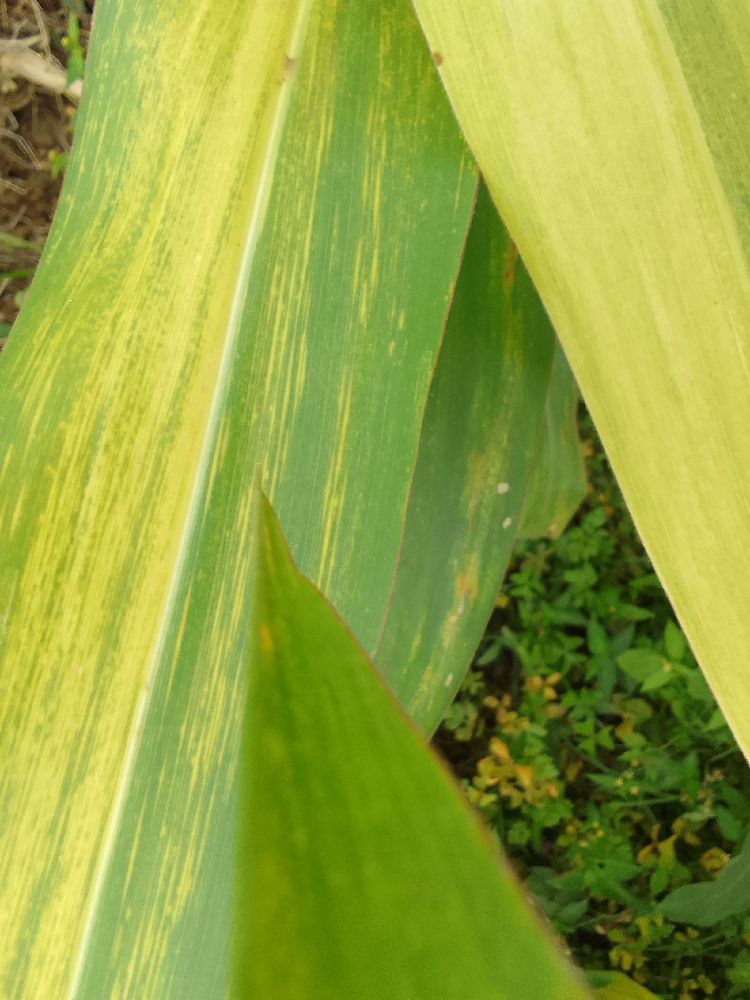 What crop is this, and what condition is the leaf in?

maize, maize lethal necrosis
